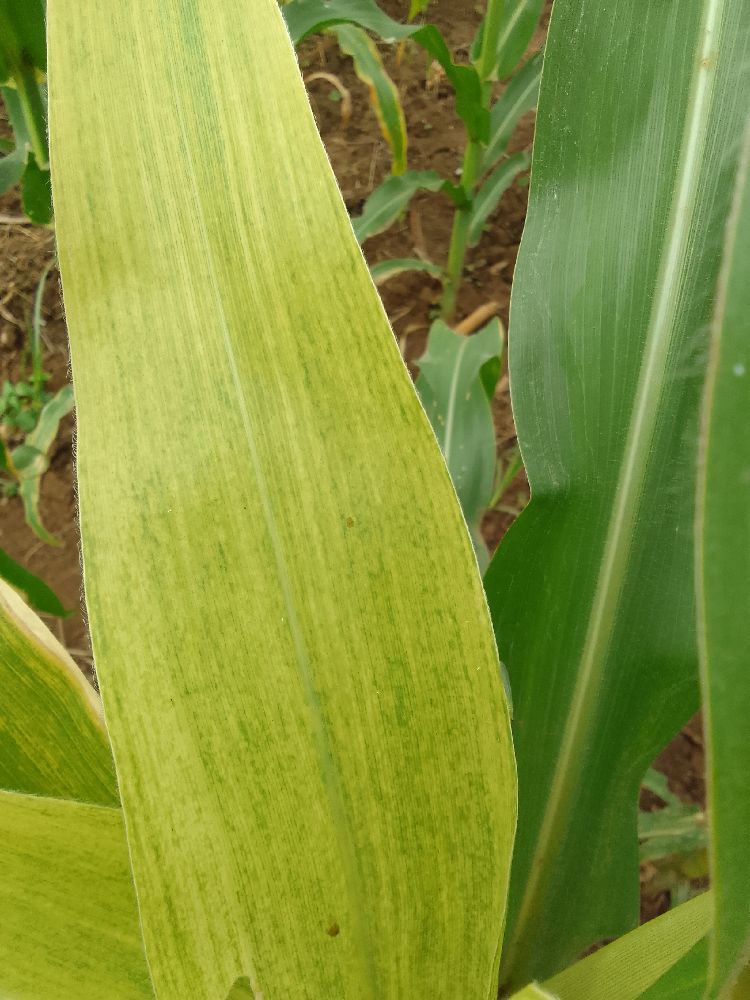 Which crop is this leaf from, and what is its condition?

maize, maize lethal necrosis
